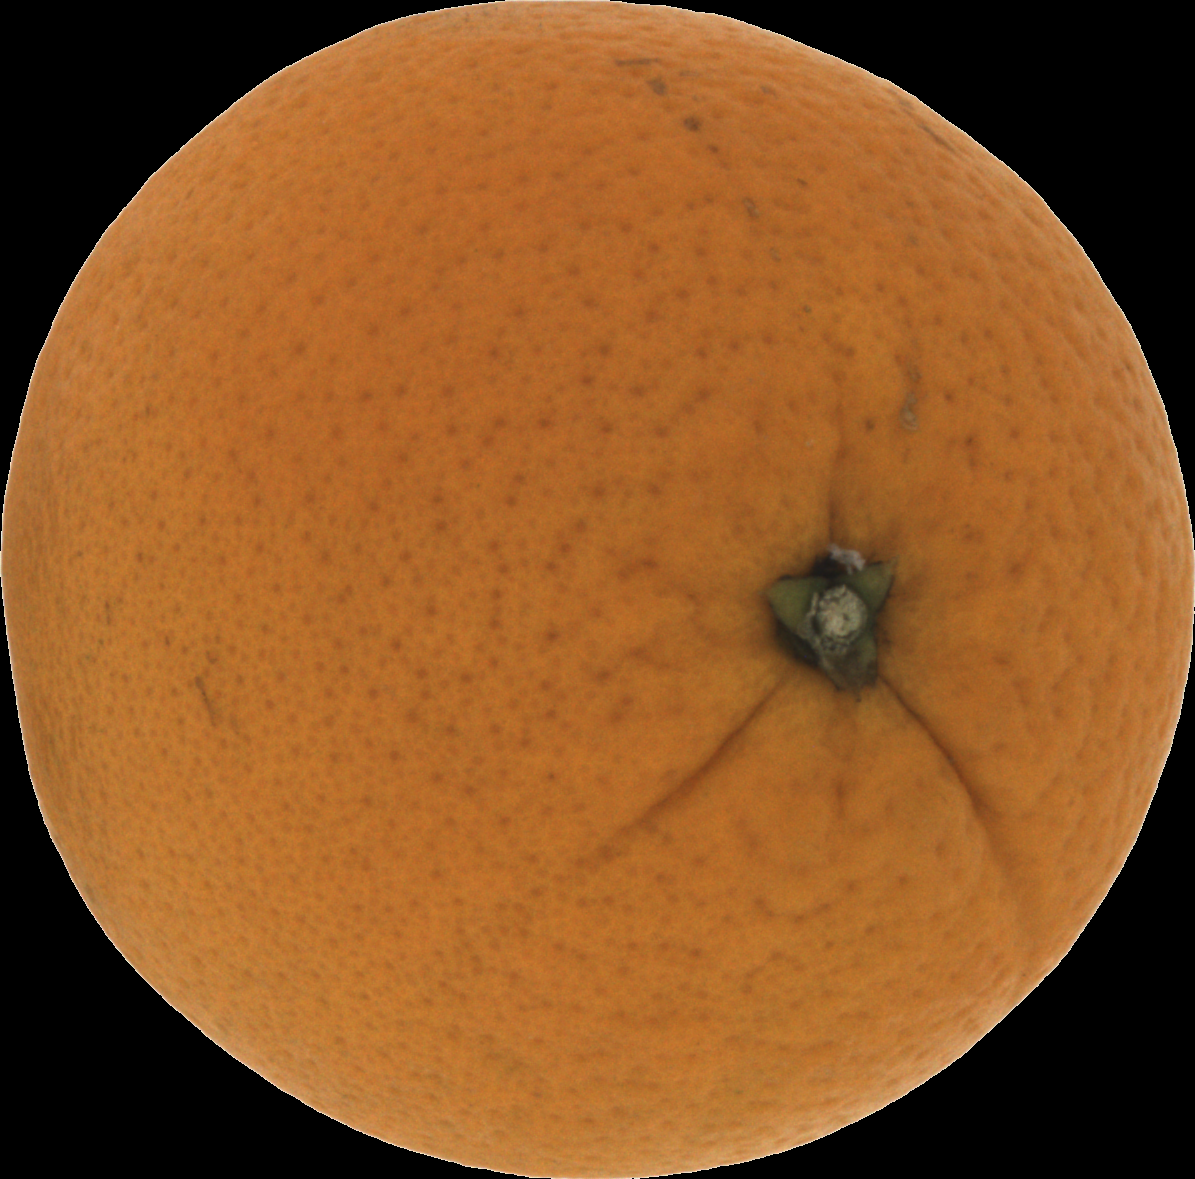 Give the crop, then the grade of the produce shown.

orange, good
